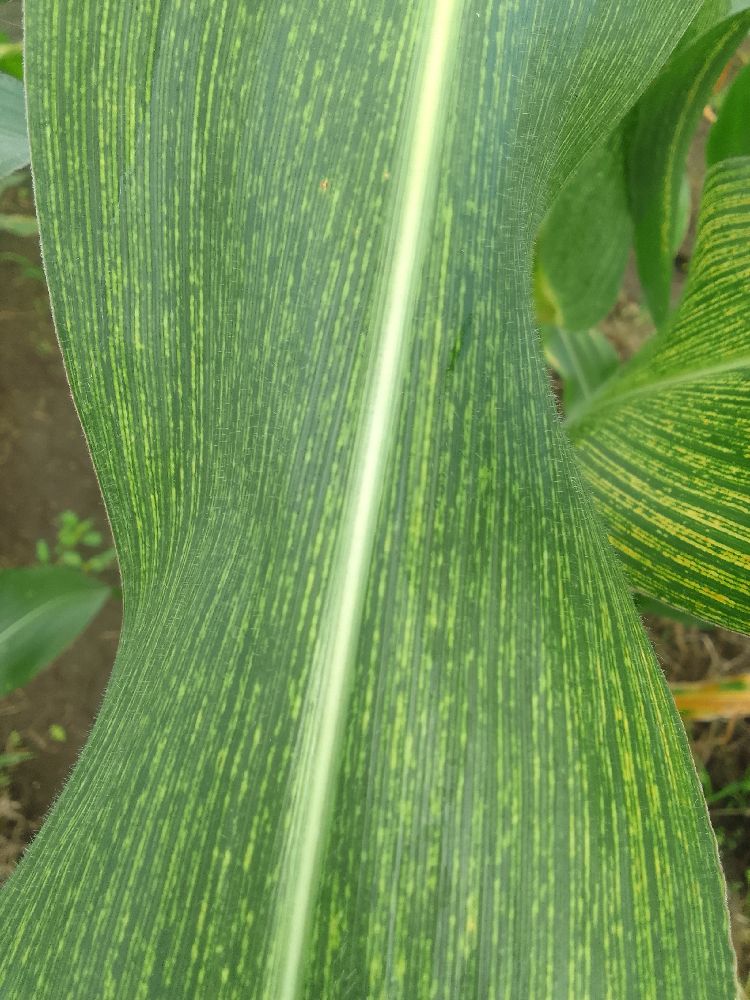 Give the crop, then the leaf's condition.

maize, maize streak virus
